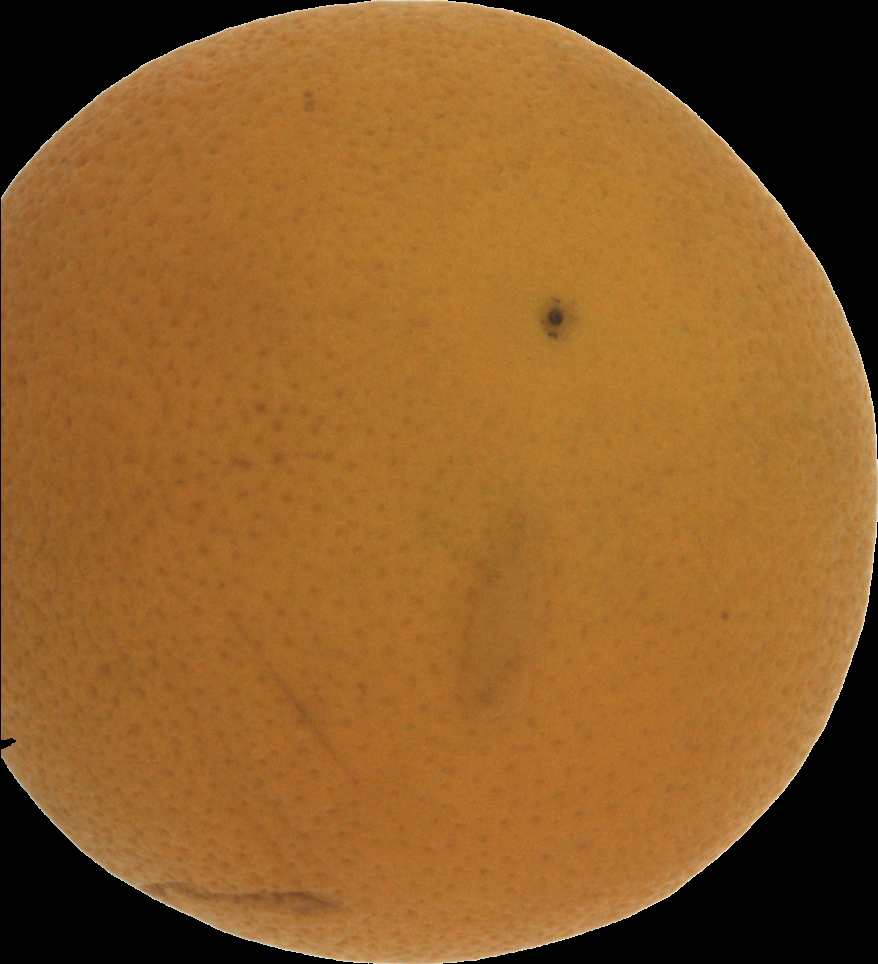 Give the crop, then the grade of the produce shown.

orange, bad
